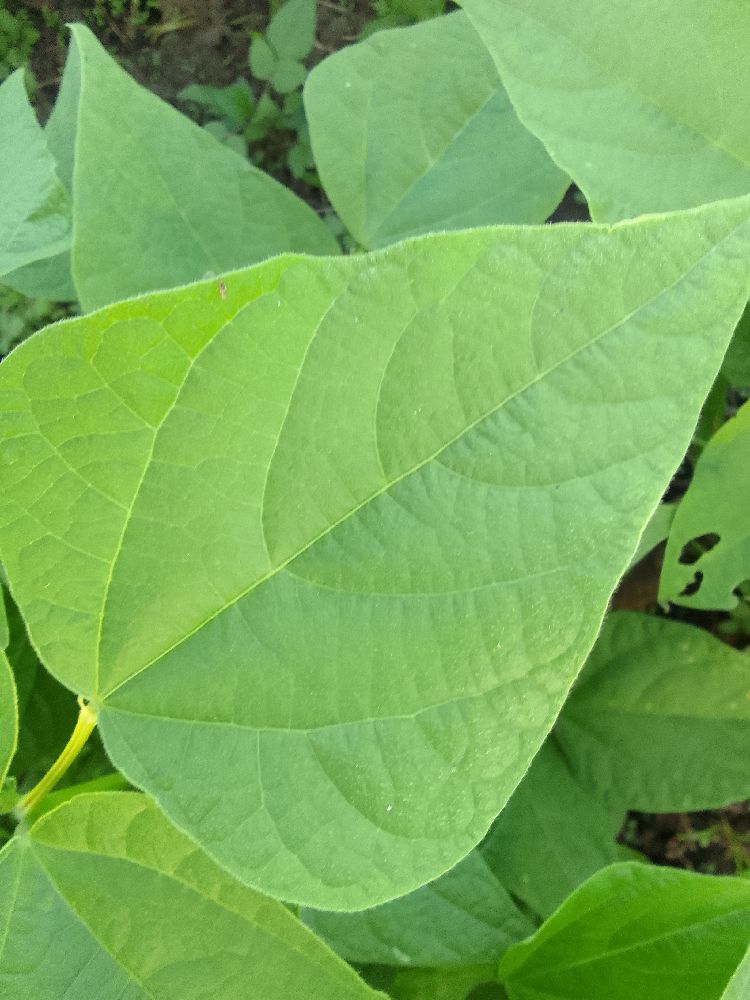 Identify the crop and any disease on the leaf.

common bean, healthy
